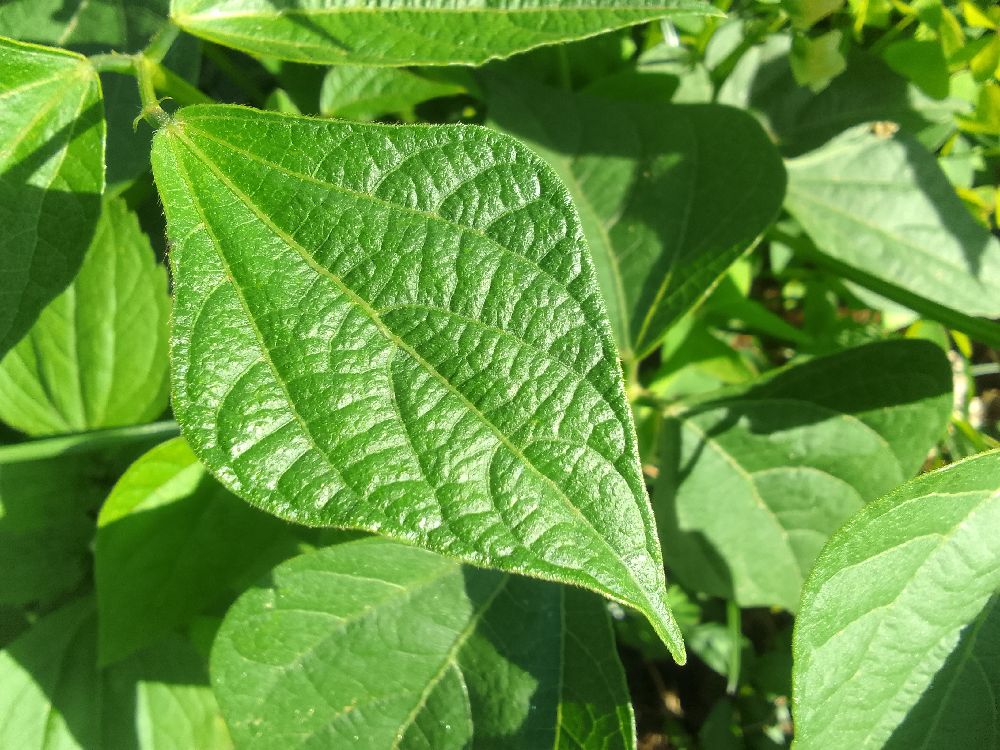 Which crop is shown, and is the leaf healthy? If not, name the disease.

common bean, healthy
